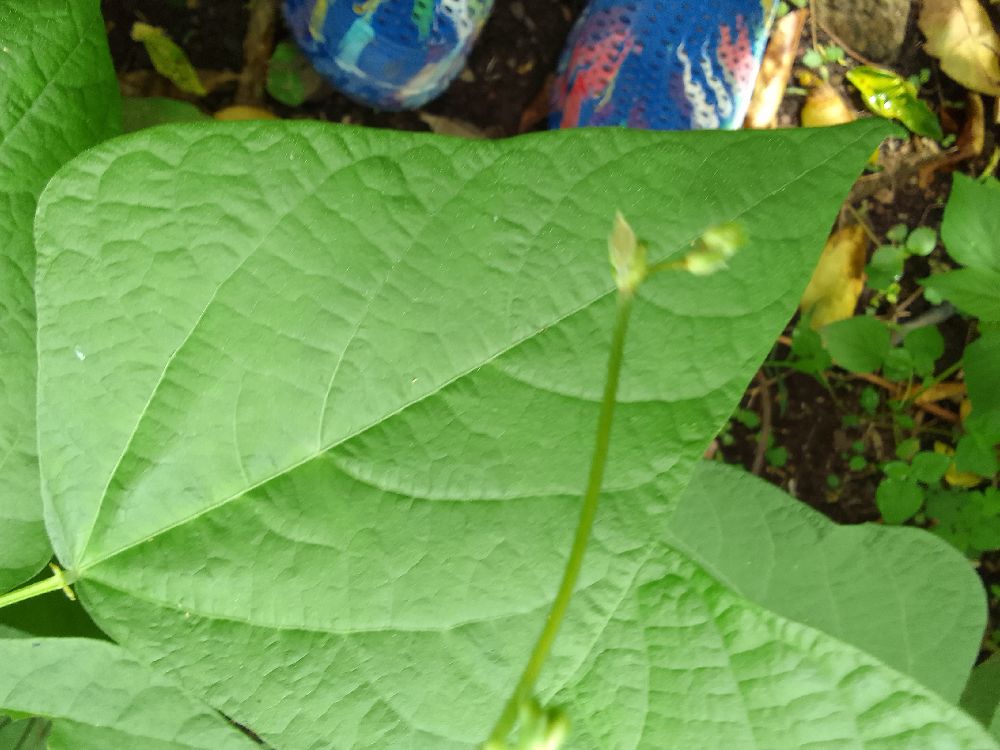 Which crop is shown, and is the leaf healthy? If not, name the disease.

common bean, healthy
